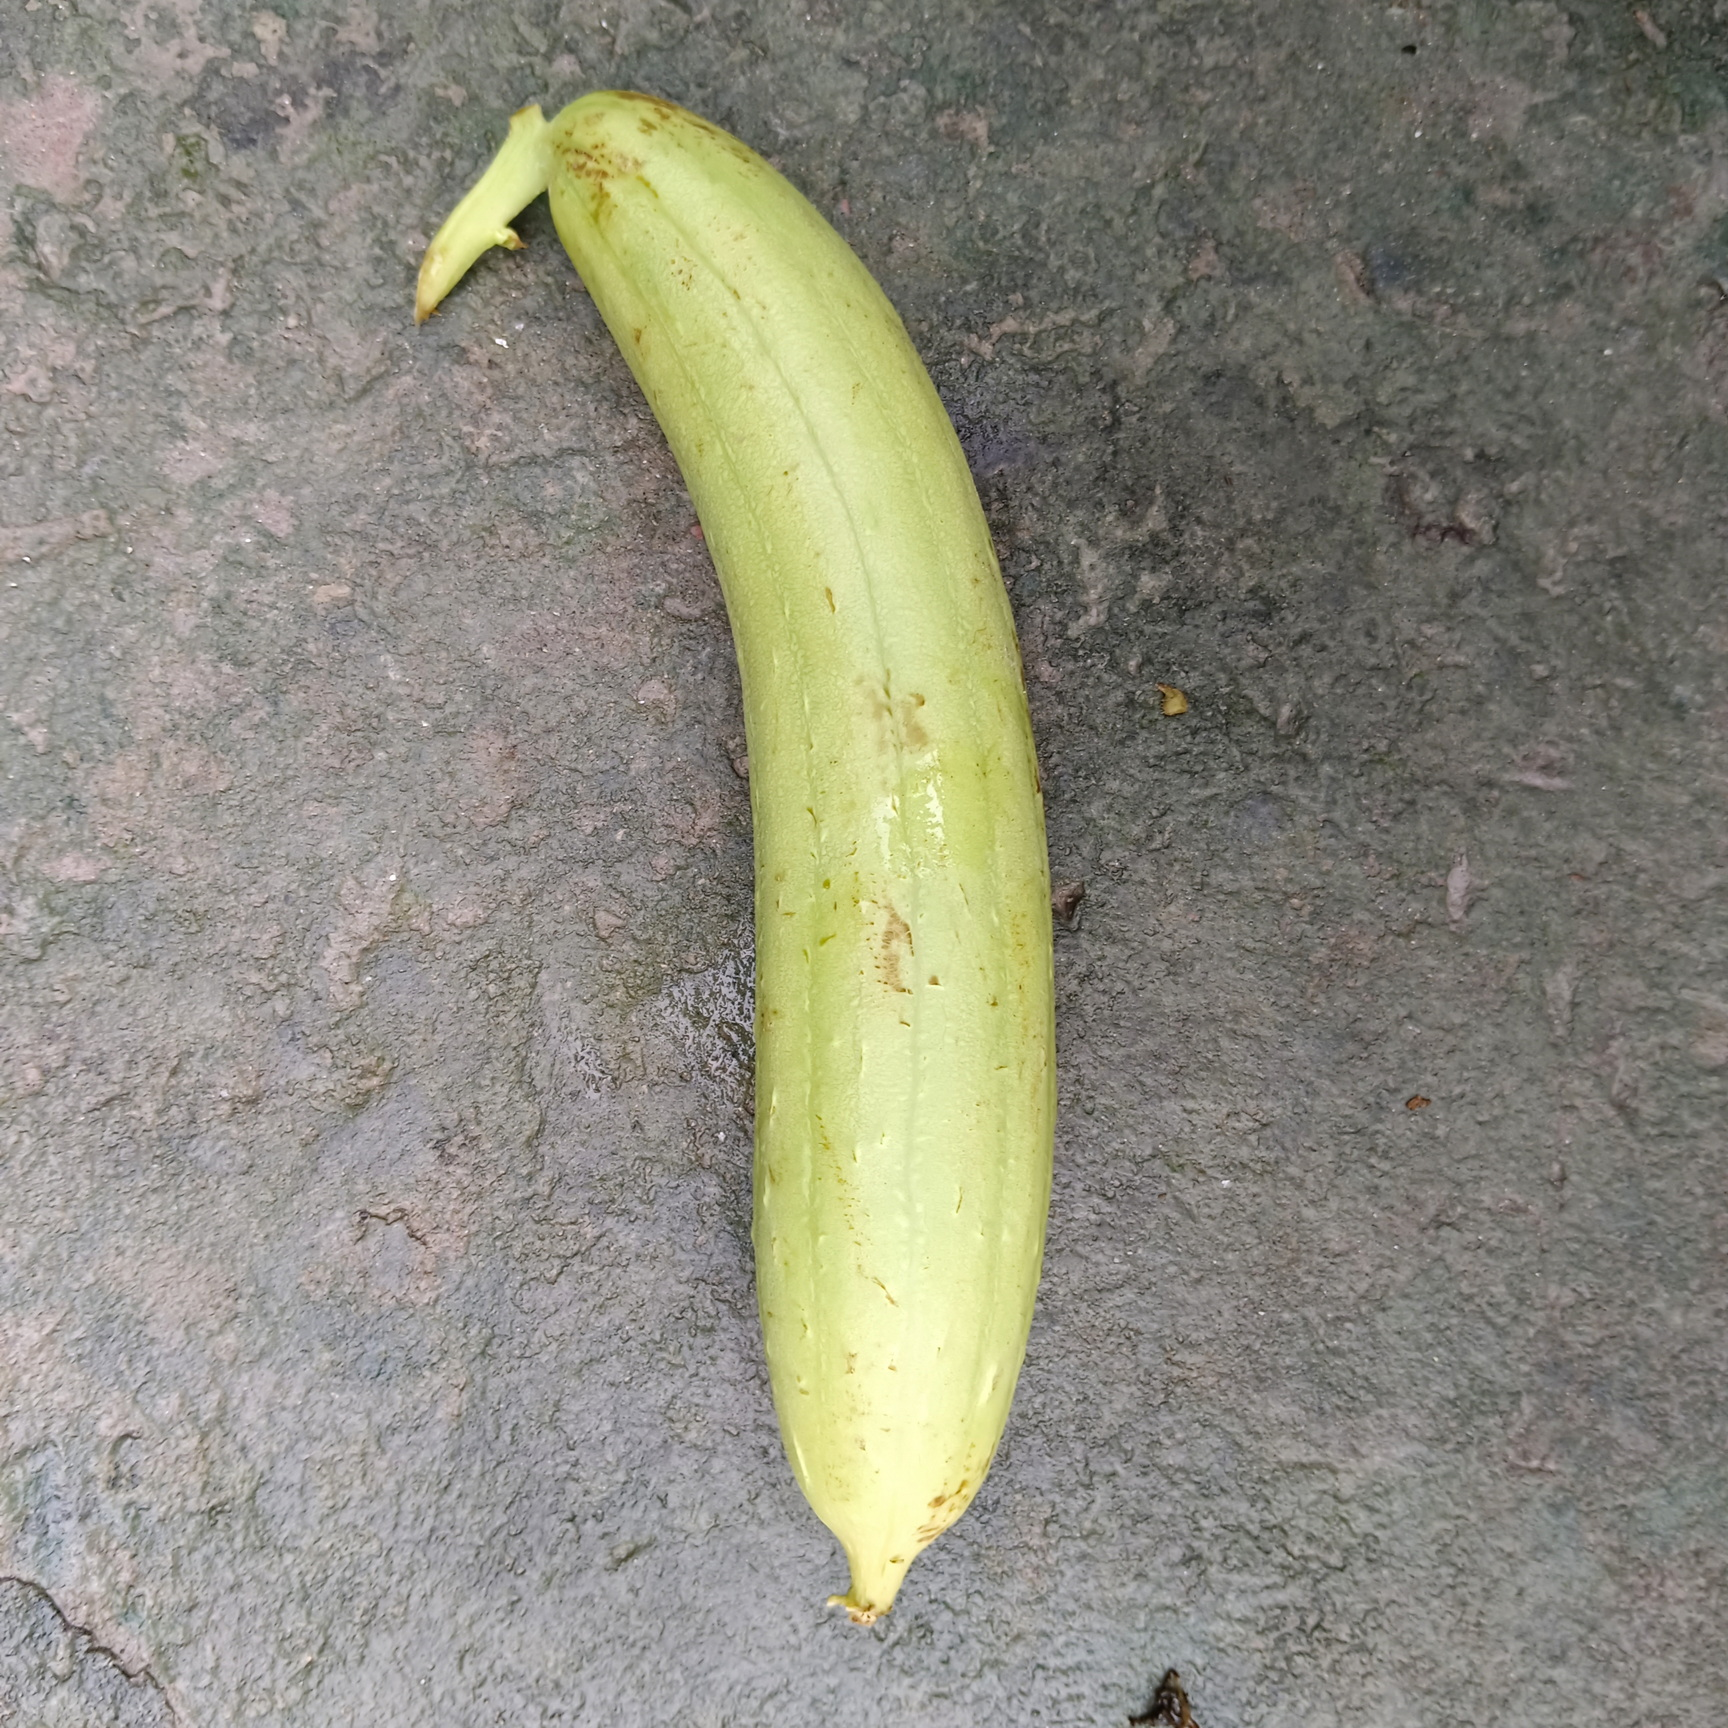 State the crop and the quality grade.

luffa, fresh
